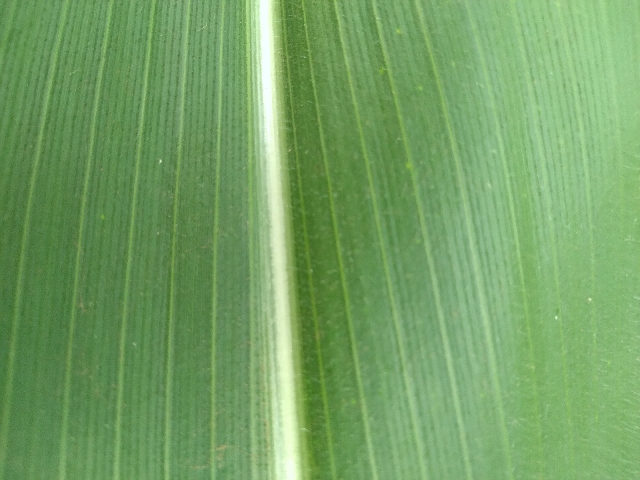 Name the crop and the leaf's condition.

maize, healthy
